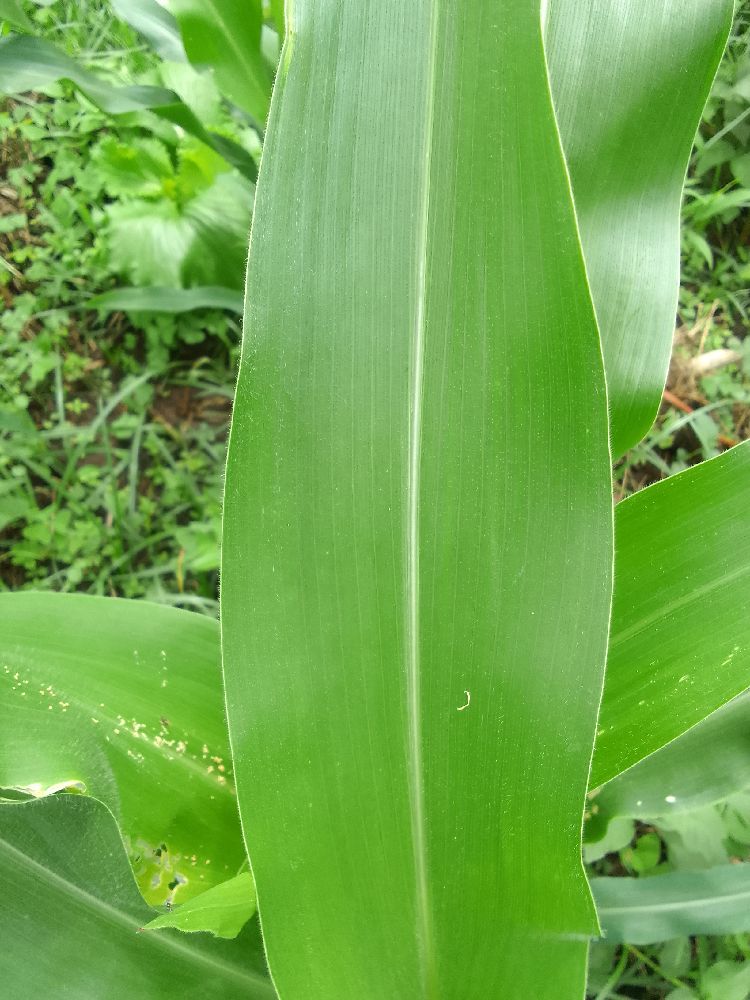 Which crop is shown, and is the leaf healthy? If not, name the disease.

maize, healthy
